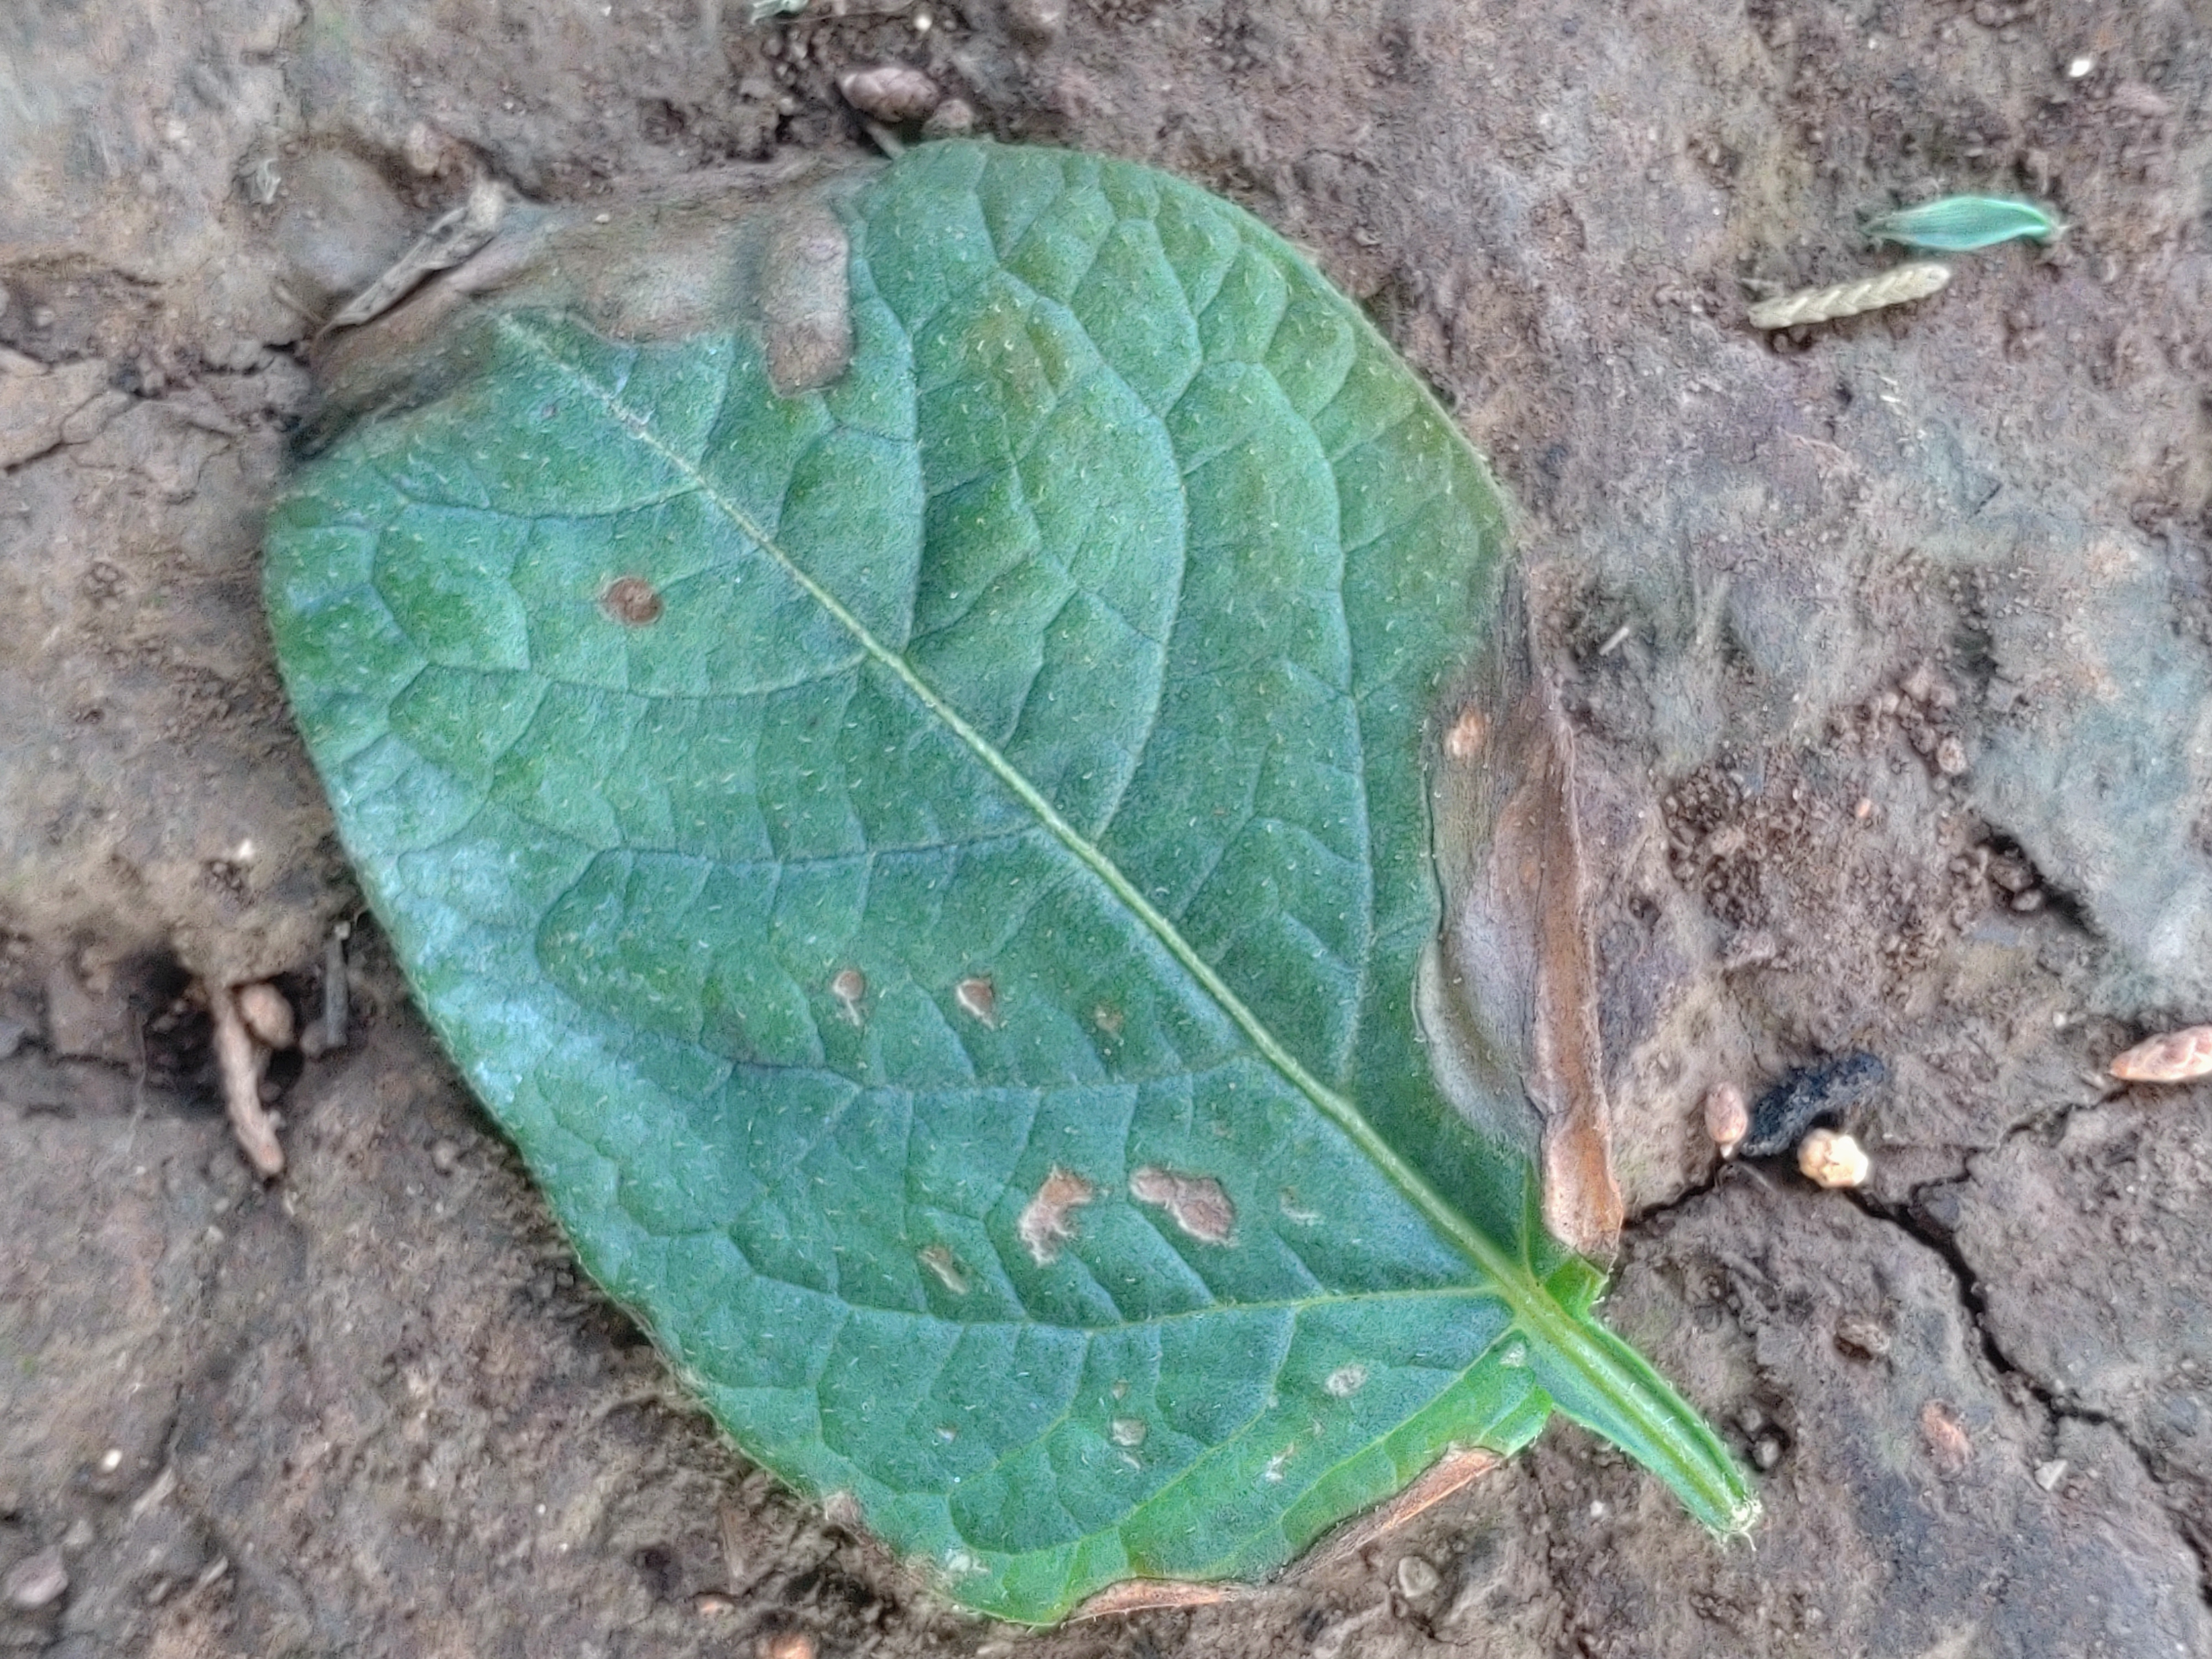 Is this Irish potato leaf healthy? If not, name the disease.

early blight
